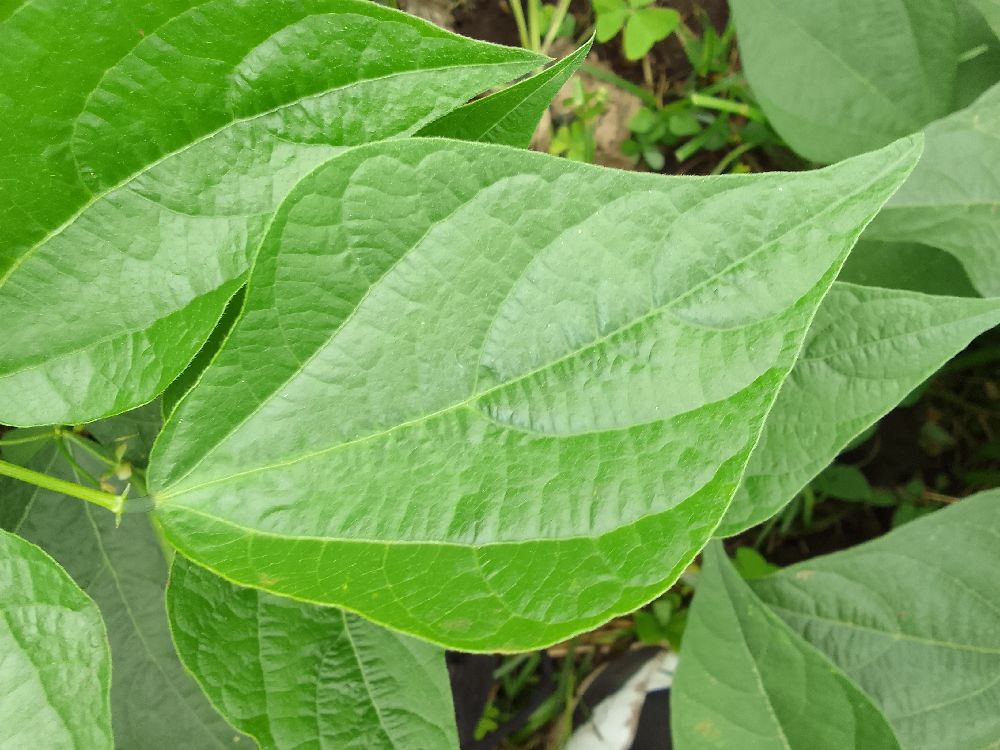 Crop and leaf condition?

common bean, healthy
